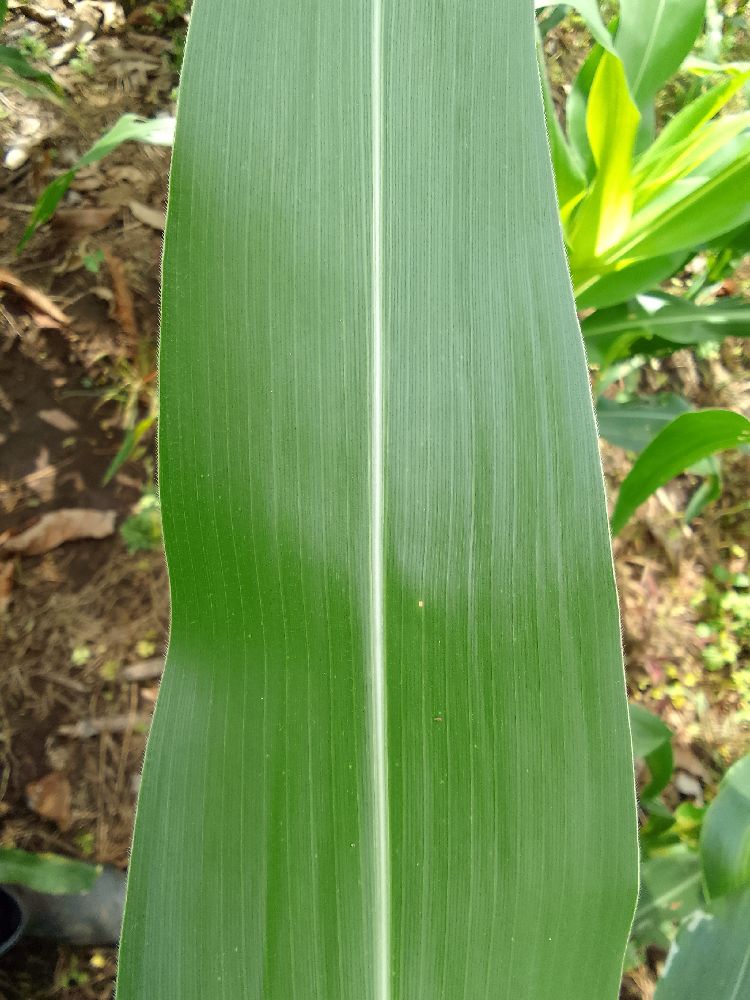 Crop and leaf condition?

maize, healthy
